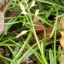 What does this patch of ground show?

grass
